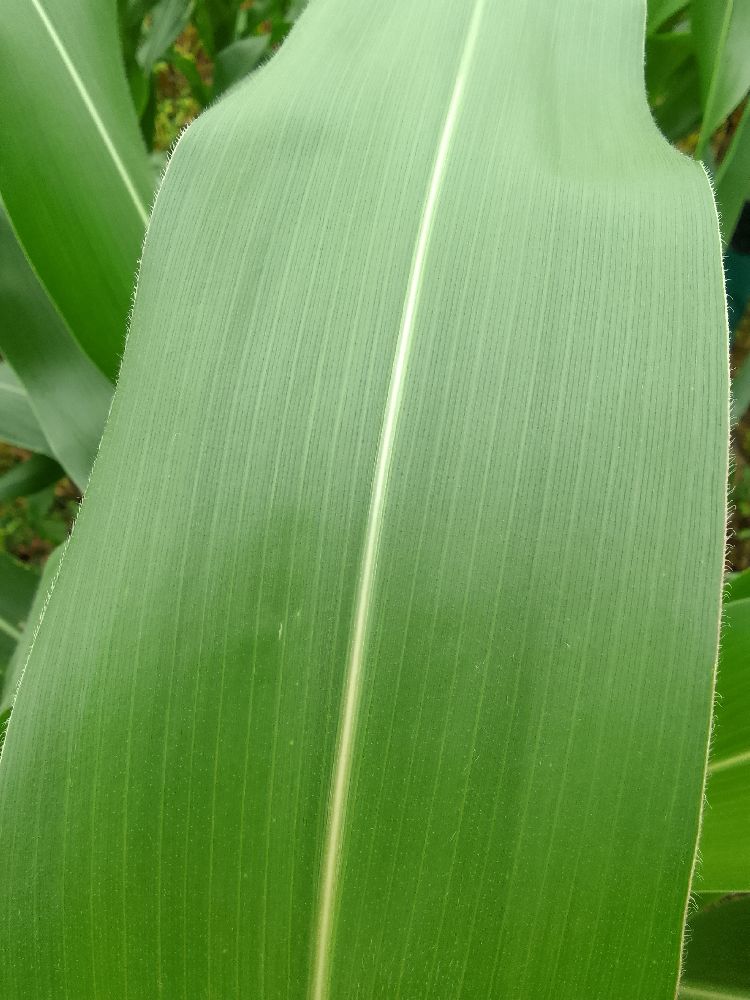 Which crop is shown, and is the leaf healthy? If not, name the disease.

maize, healthy
